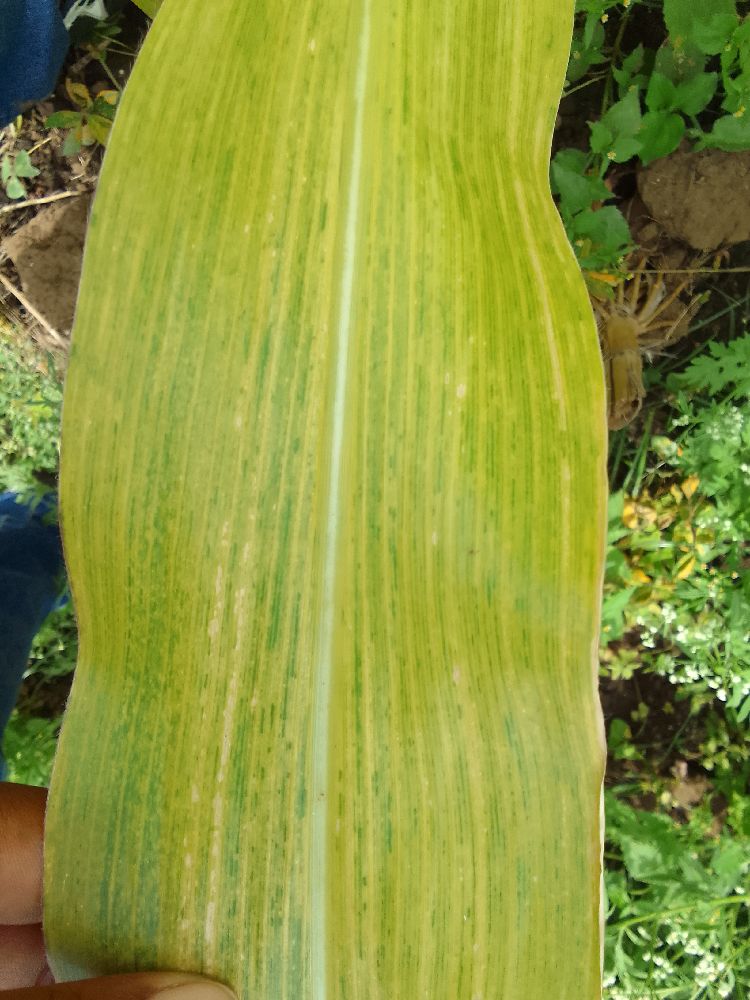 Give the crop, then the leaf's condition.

maize, maize lethal necrosis
